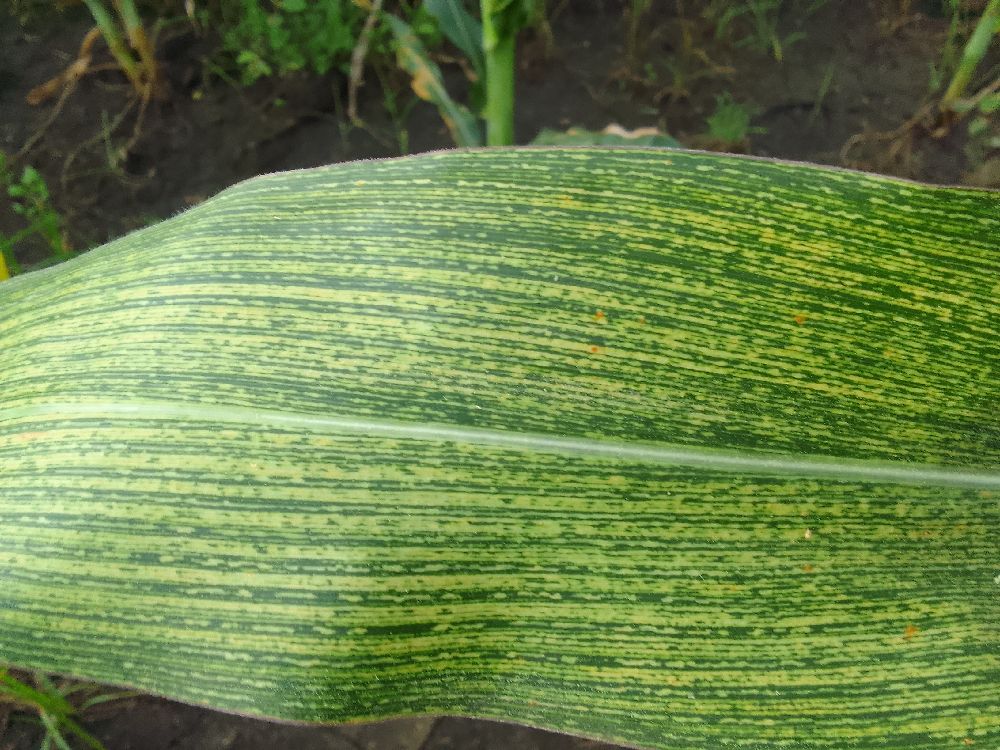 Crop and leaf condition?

maize, maize streak virus
